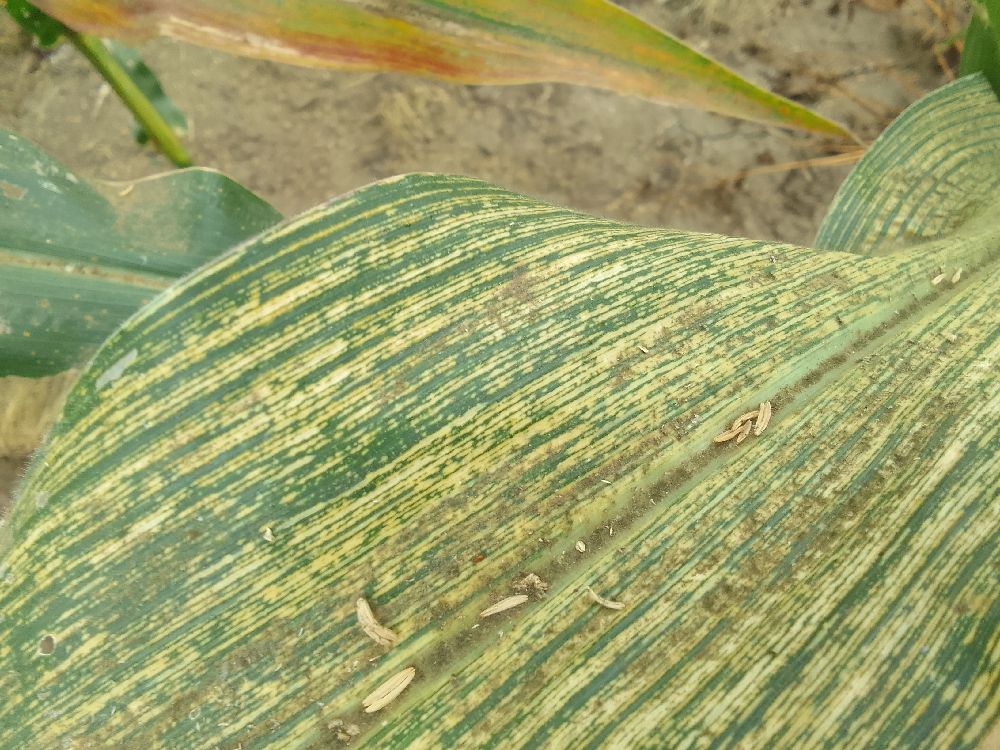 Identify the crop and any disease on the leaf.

maize, maize streak virus
